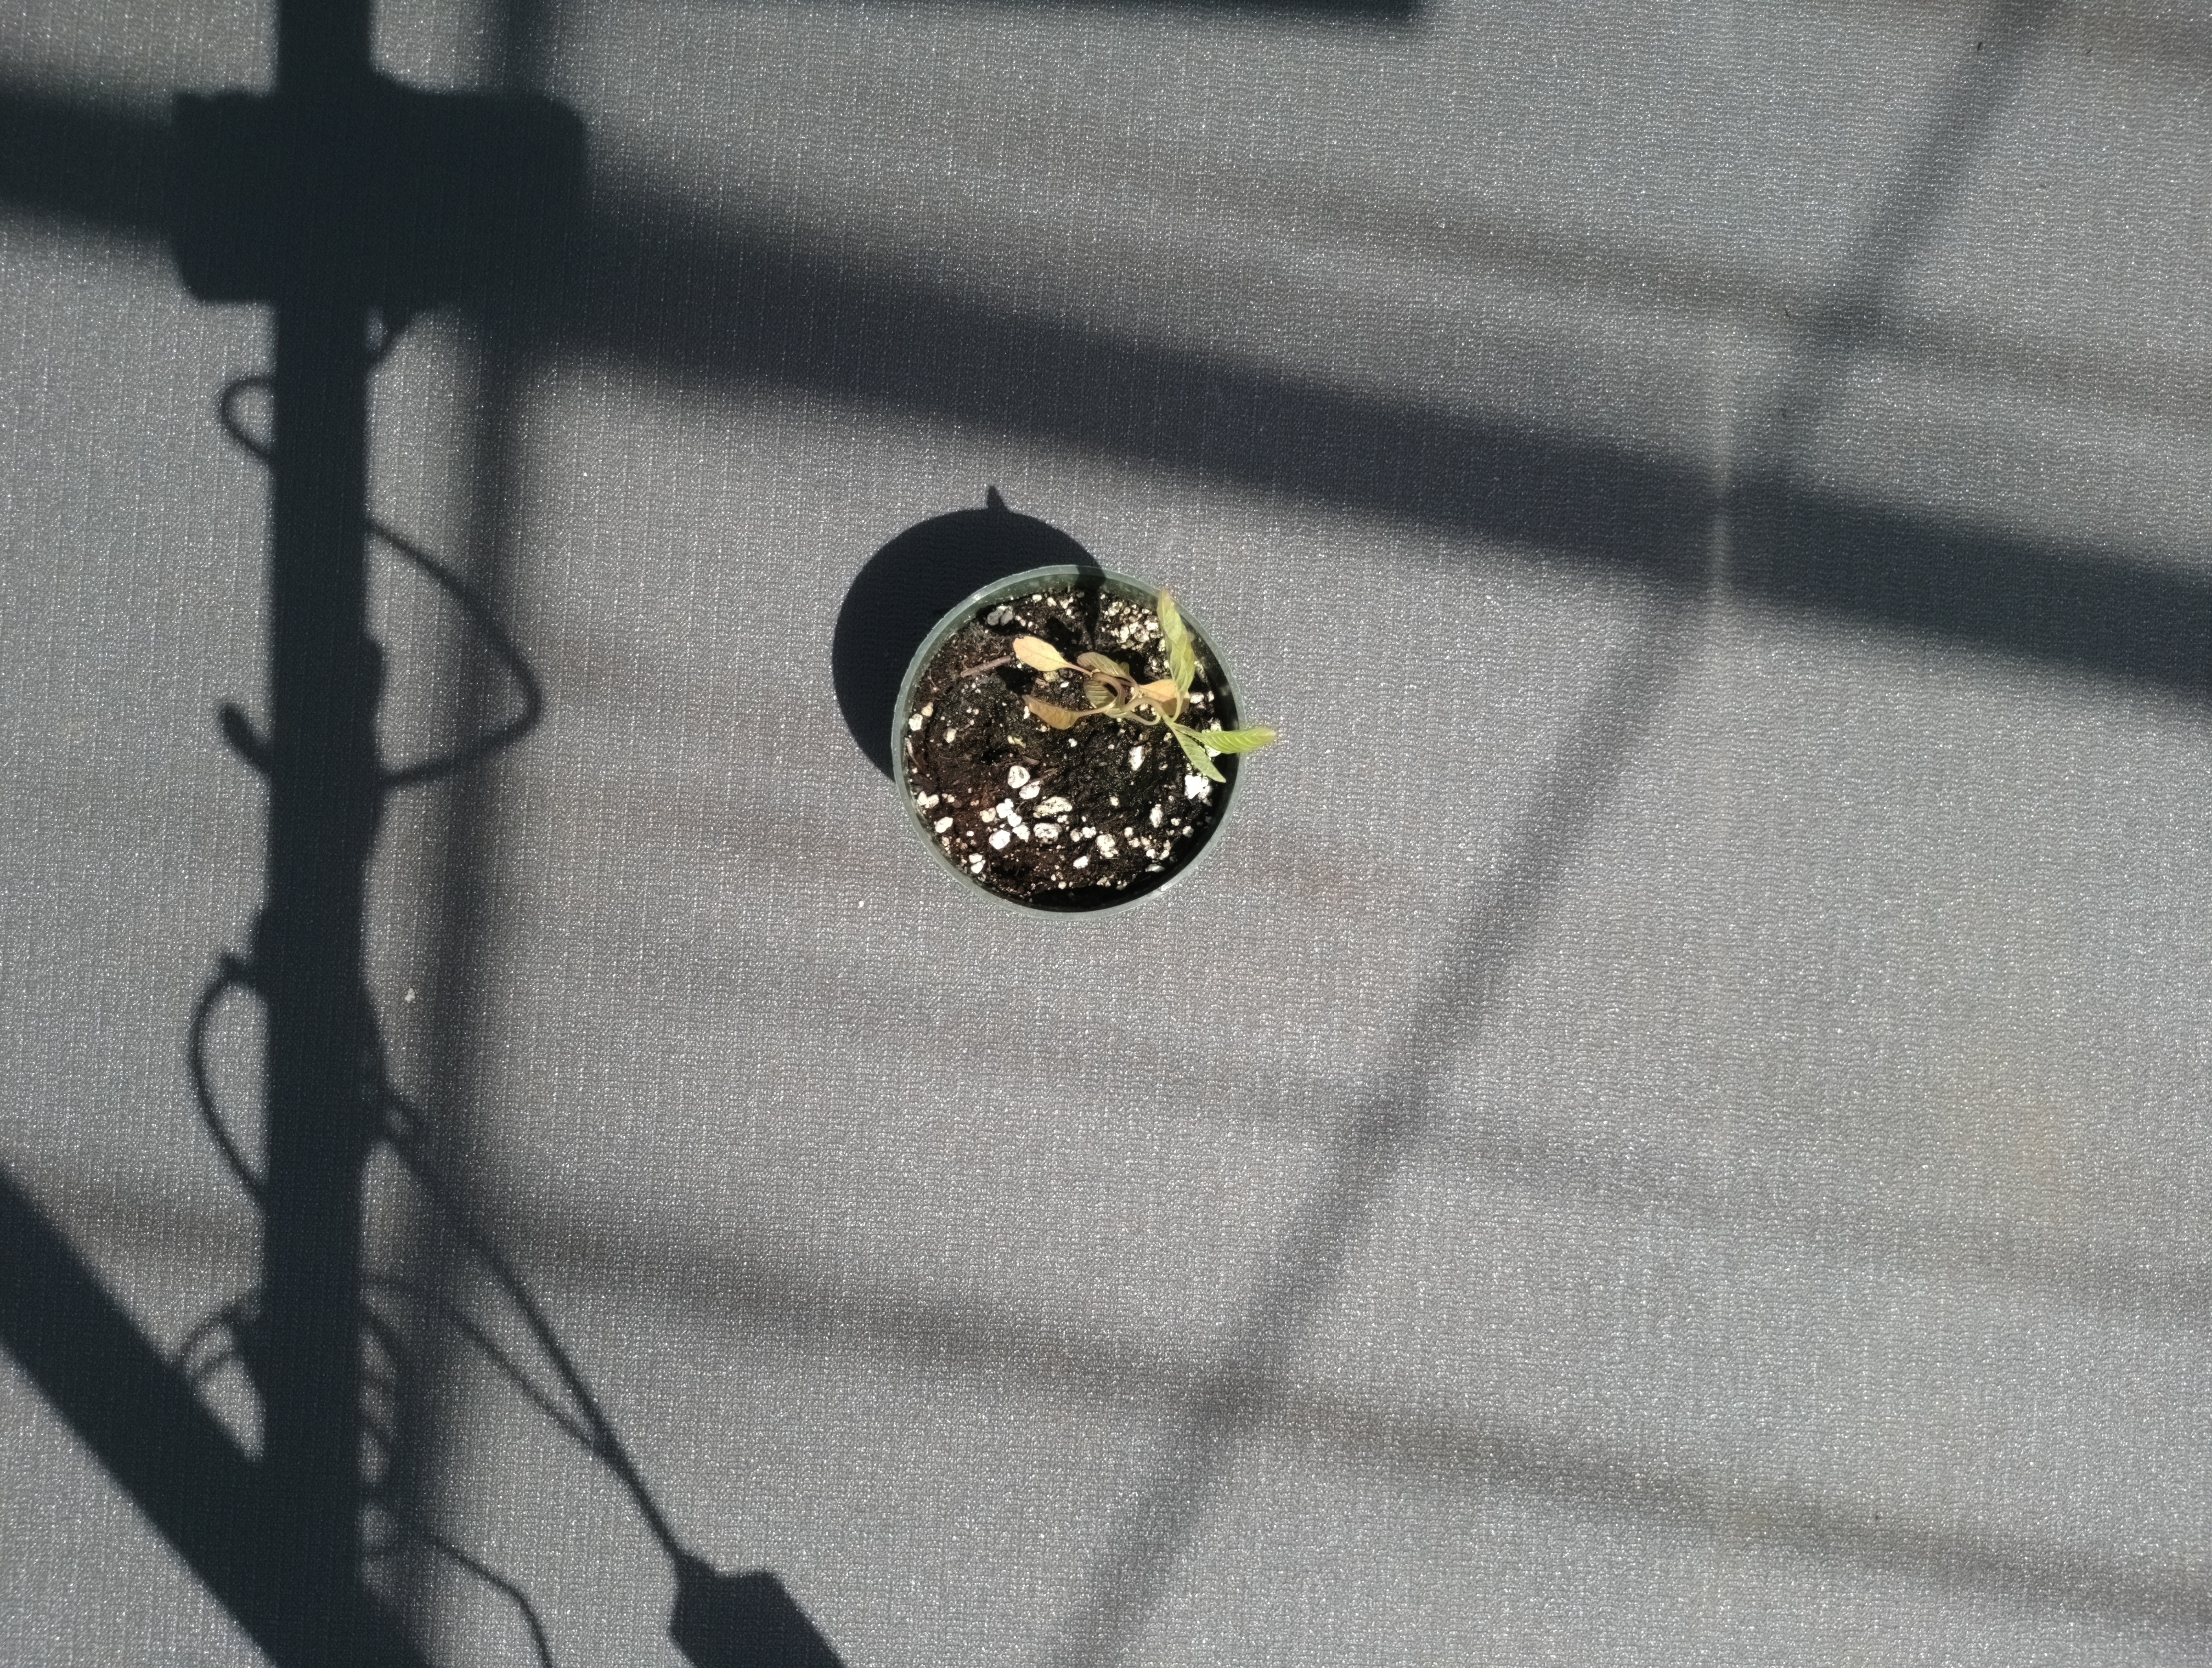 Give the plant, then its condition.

waterhemp, epinasty
